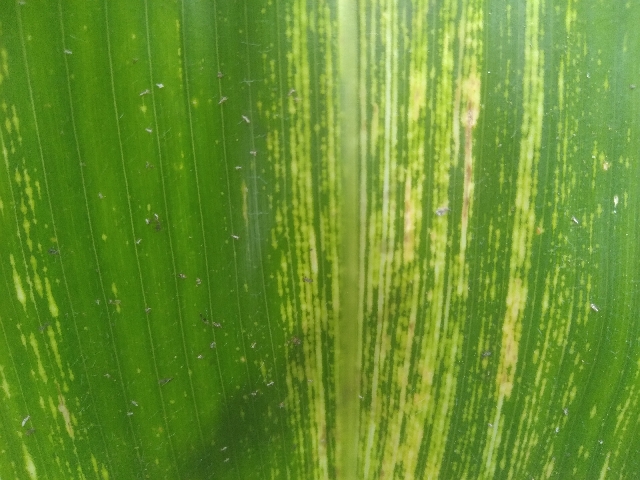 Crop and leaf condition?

maize, maize streak virus
